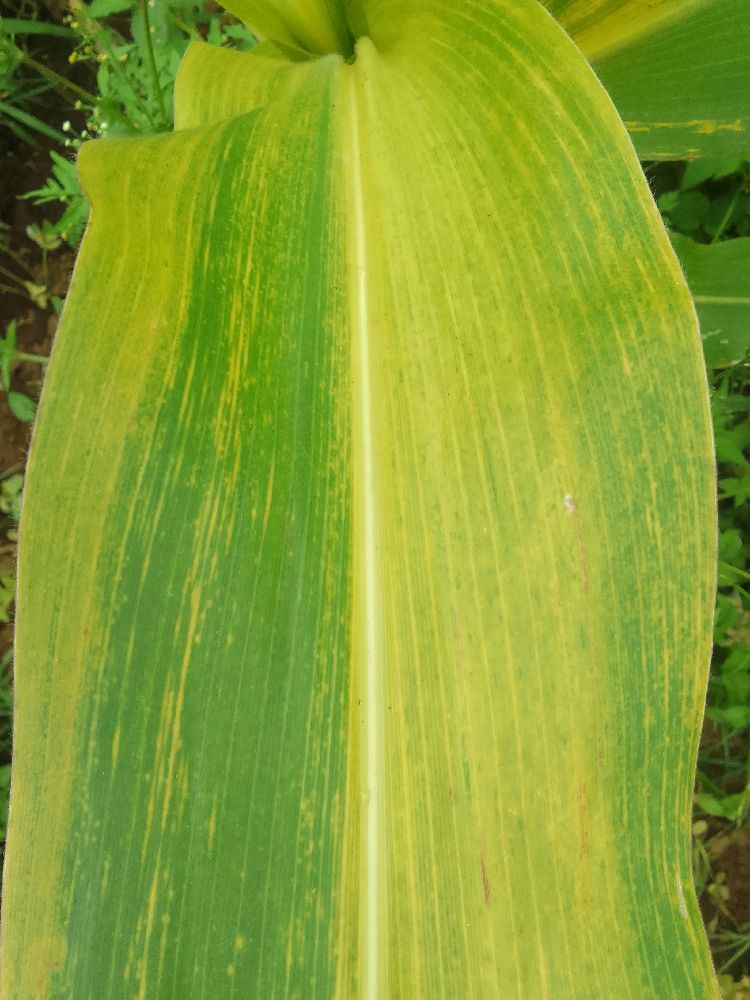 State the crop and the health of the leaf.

maize, maize lethal necrosis
